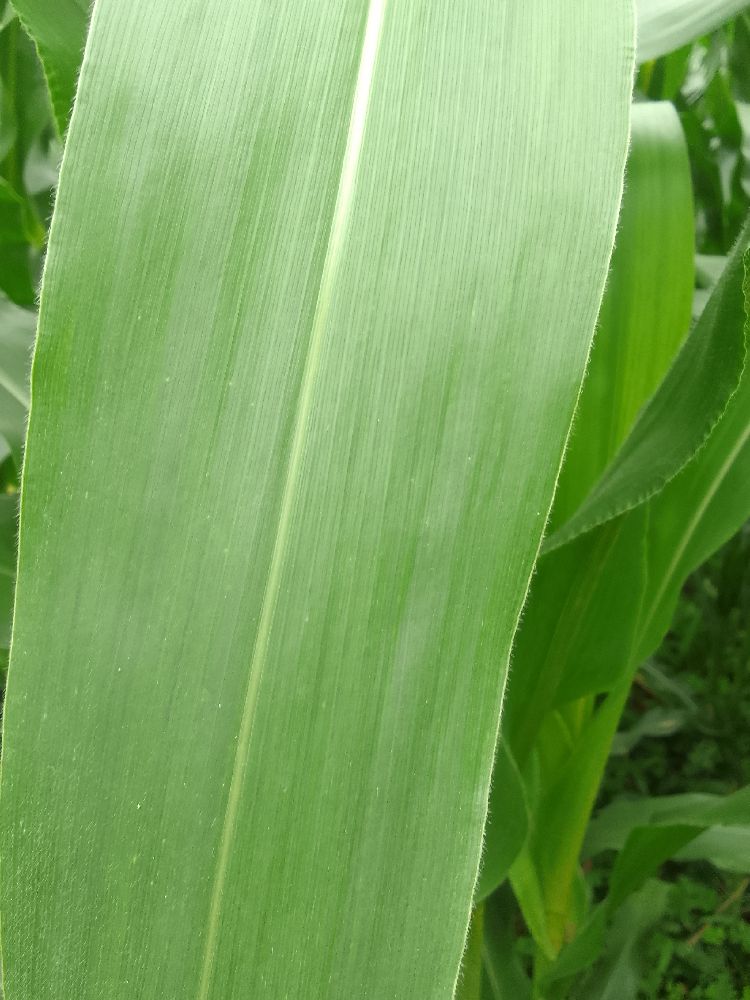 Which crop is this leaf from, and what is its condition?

maize, healthy
